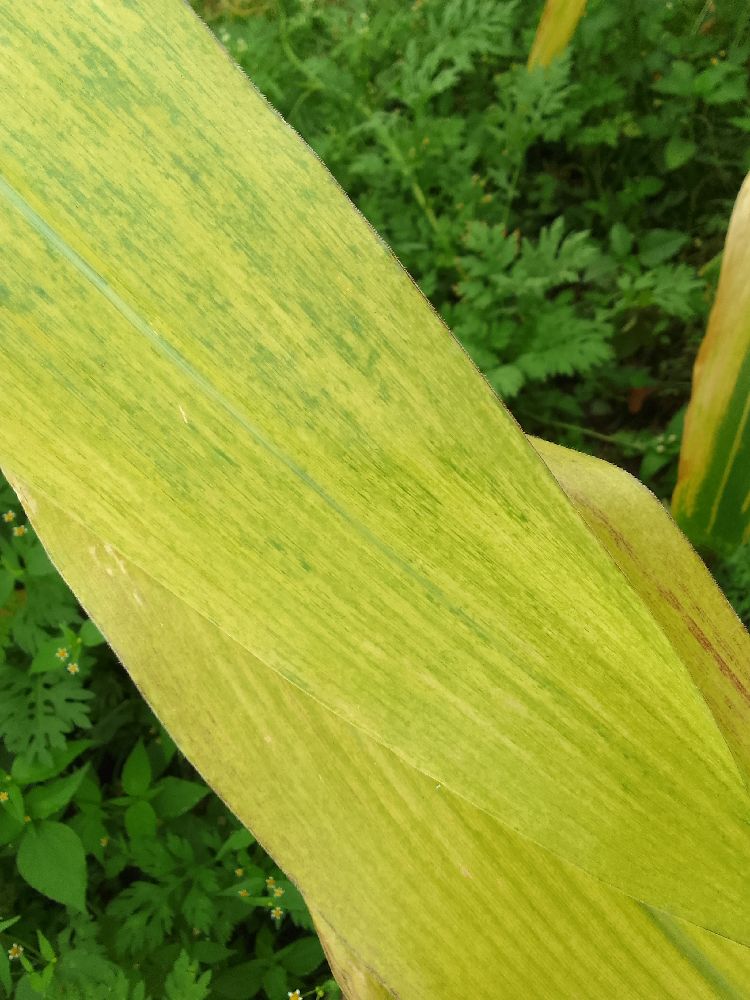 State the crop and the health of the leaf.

maize, maize lethal necrosis
